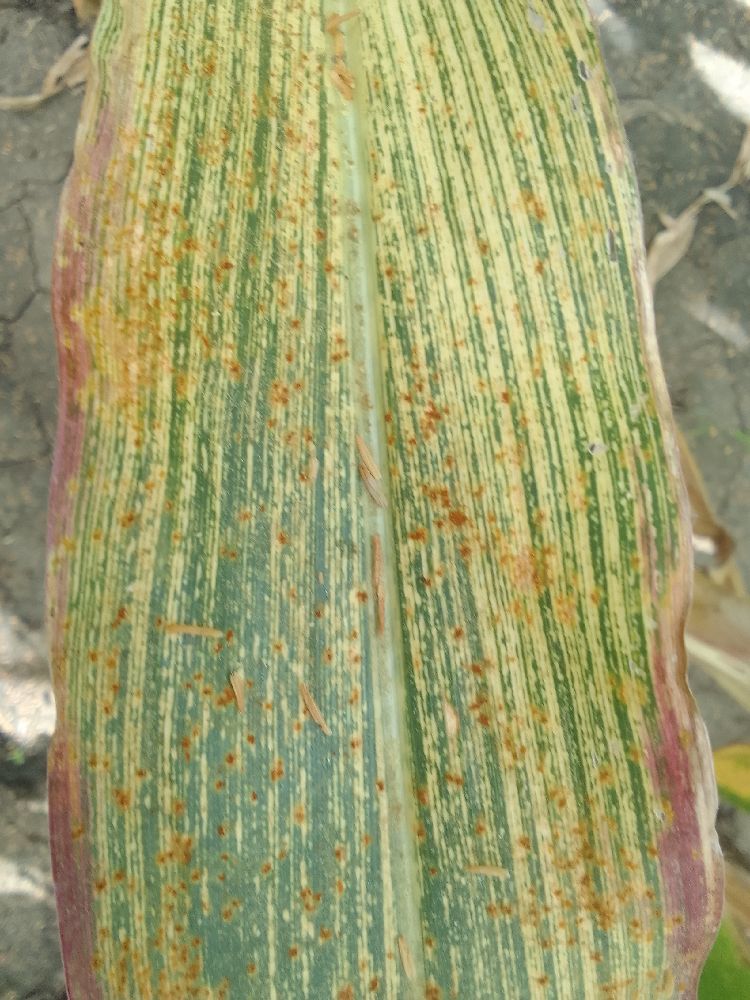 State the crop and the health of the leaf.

maize, maize streak virus
